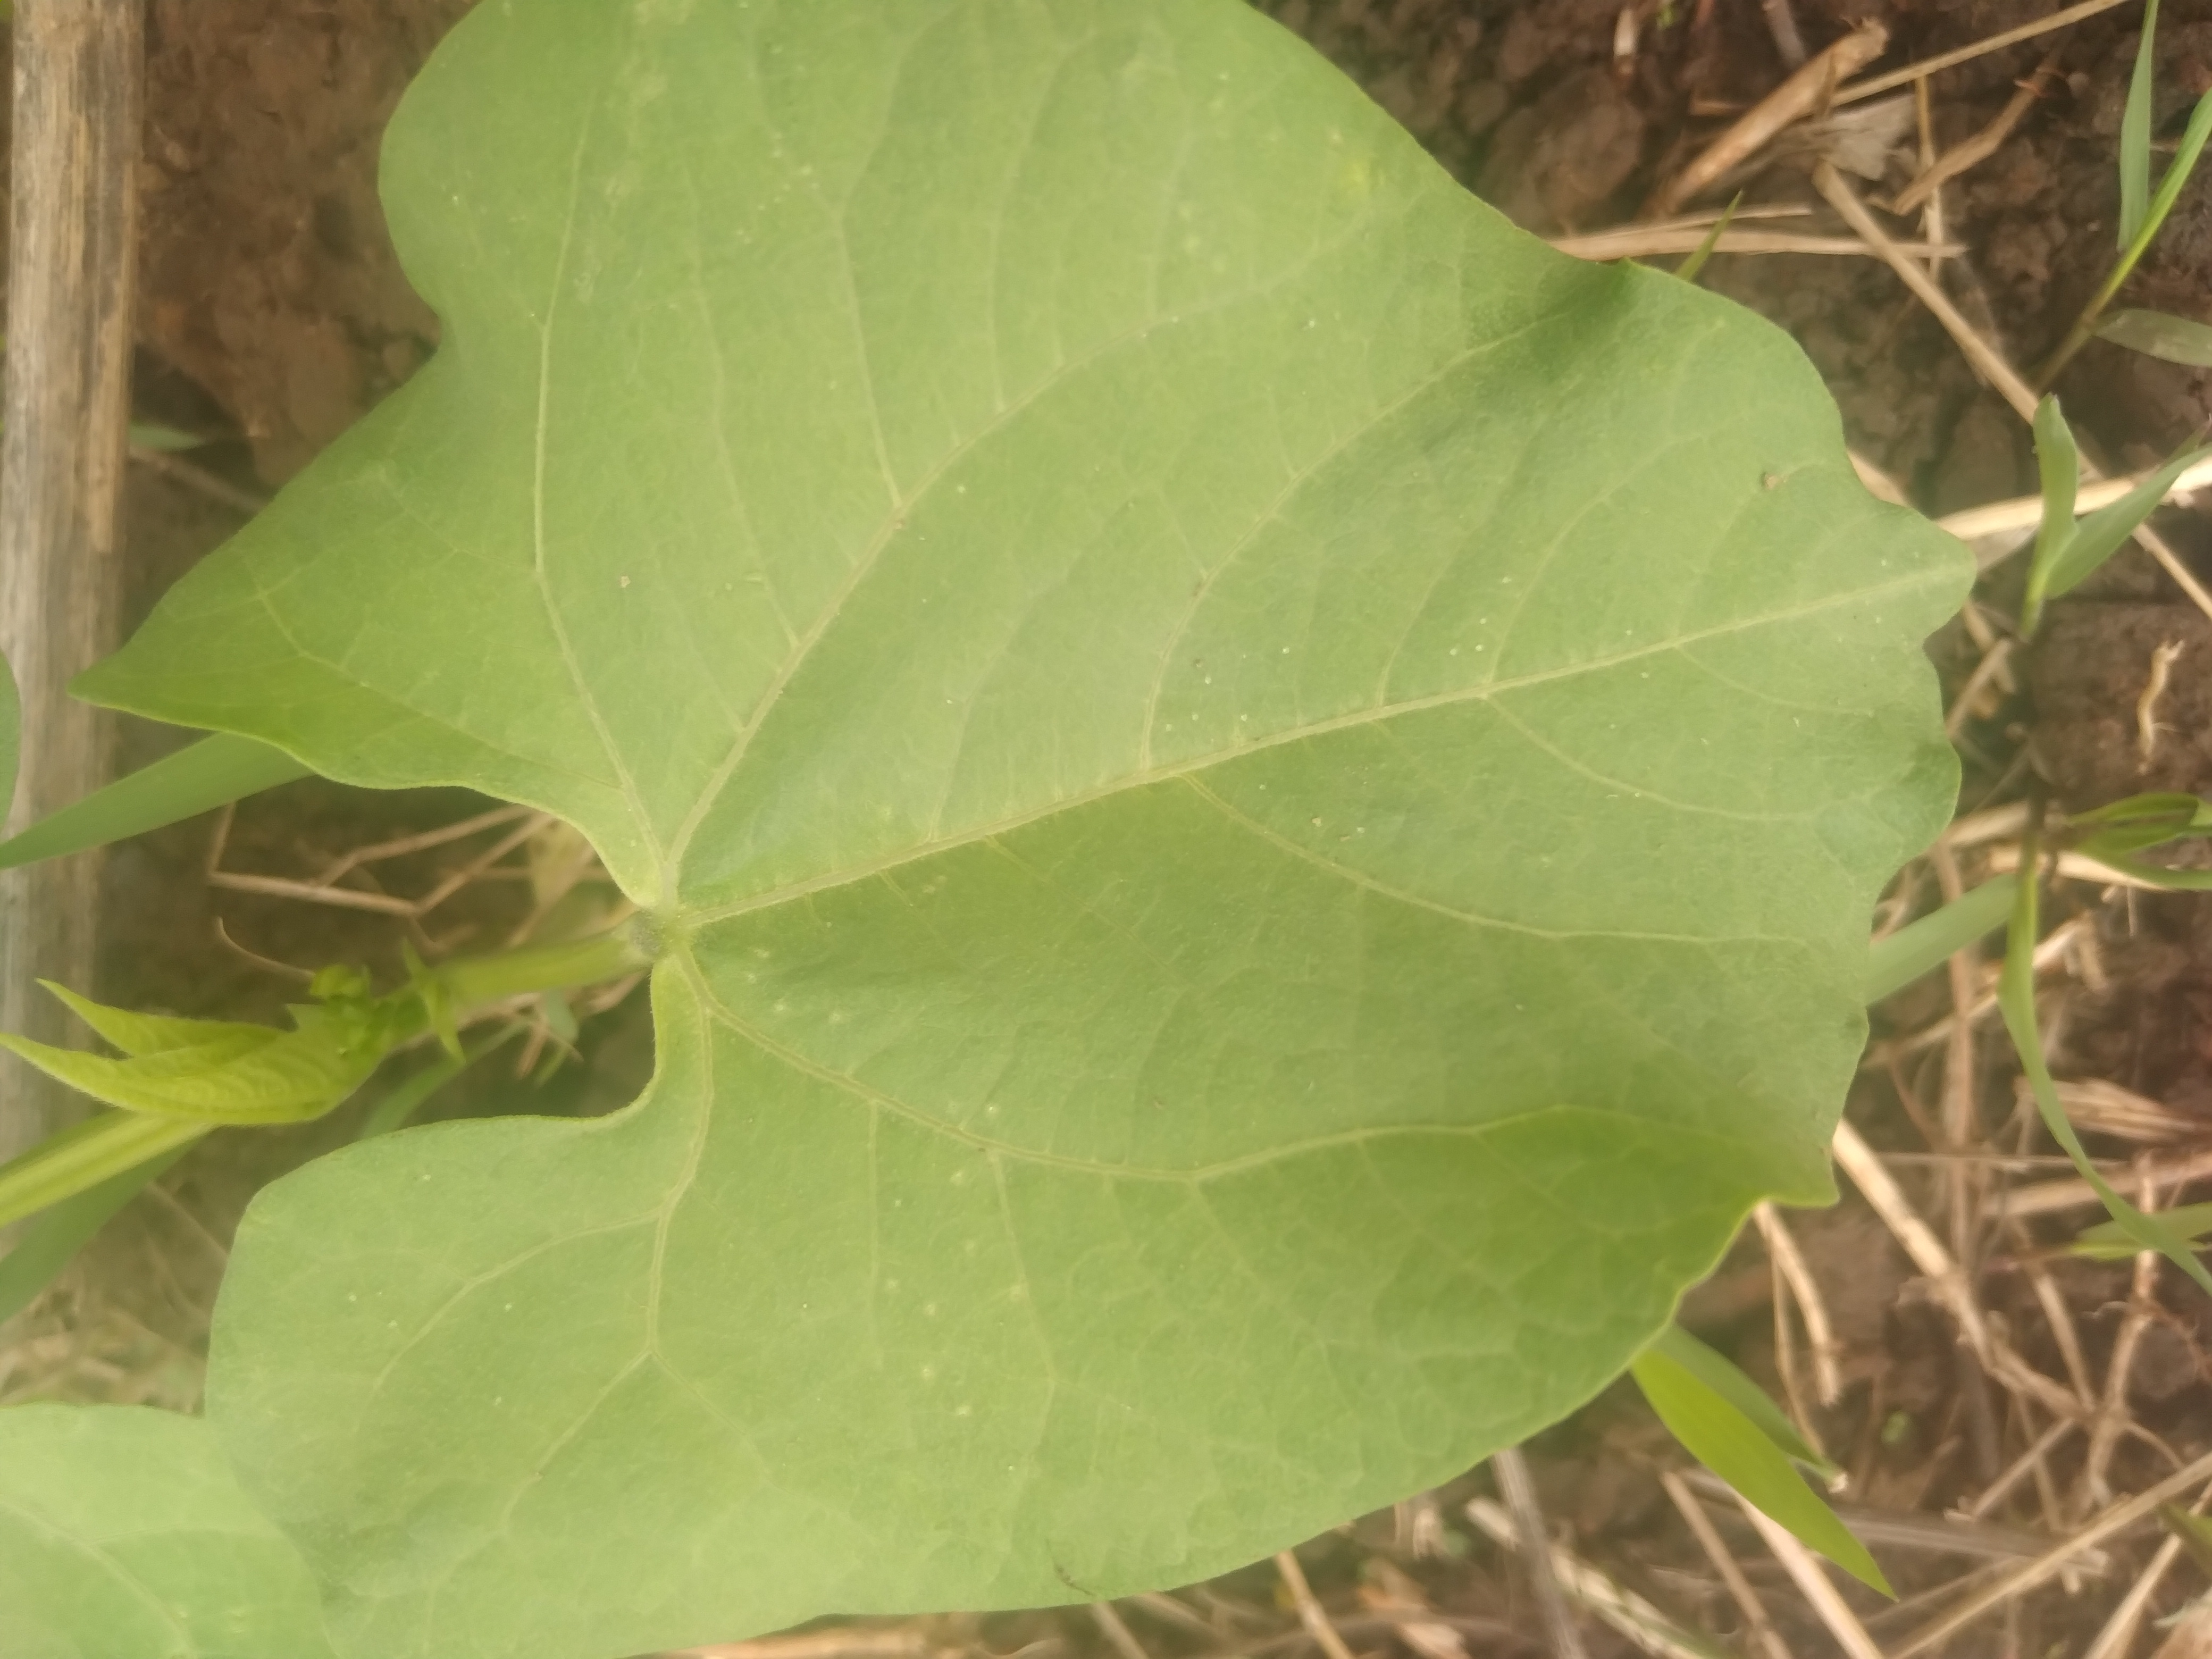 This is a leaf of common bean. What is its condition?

healthy
